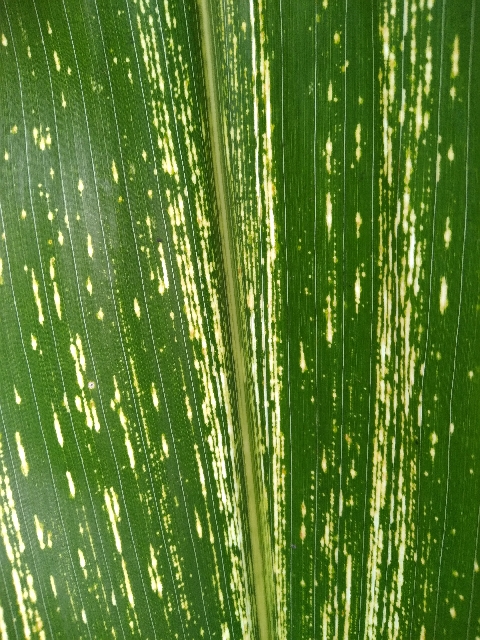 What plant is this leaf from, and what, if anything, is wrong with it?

maize, maize streak virus
